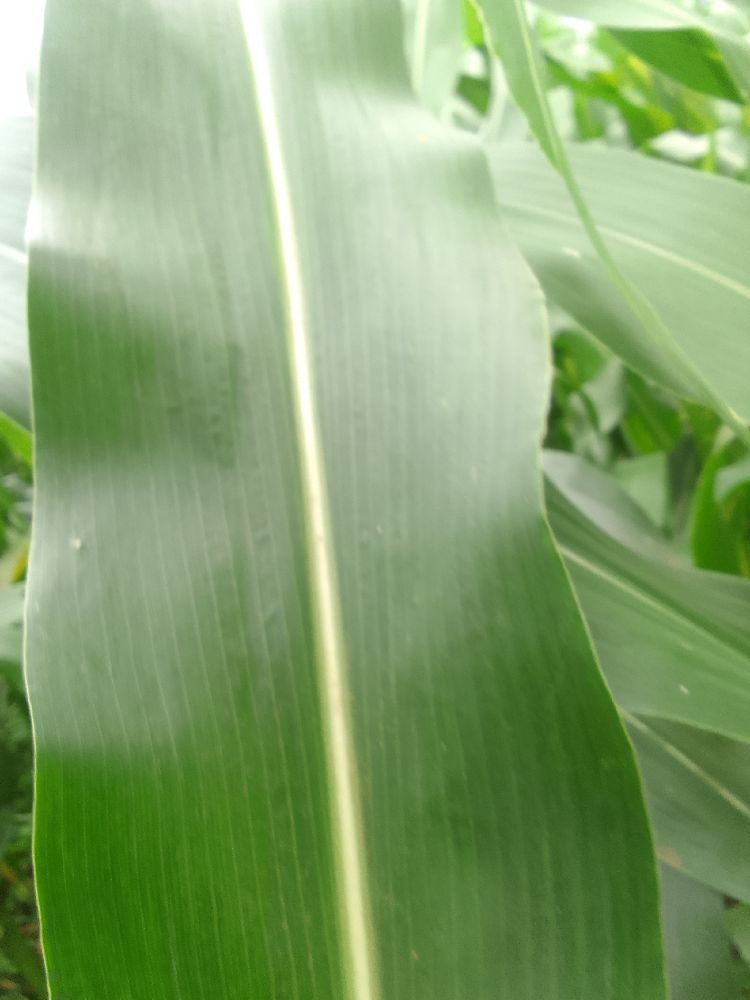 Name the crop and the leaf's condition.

maize, healthy
